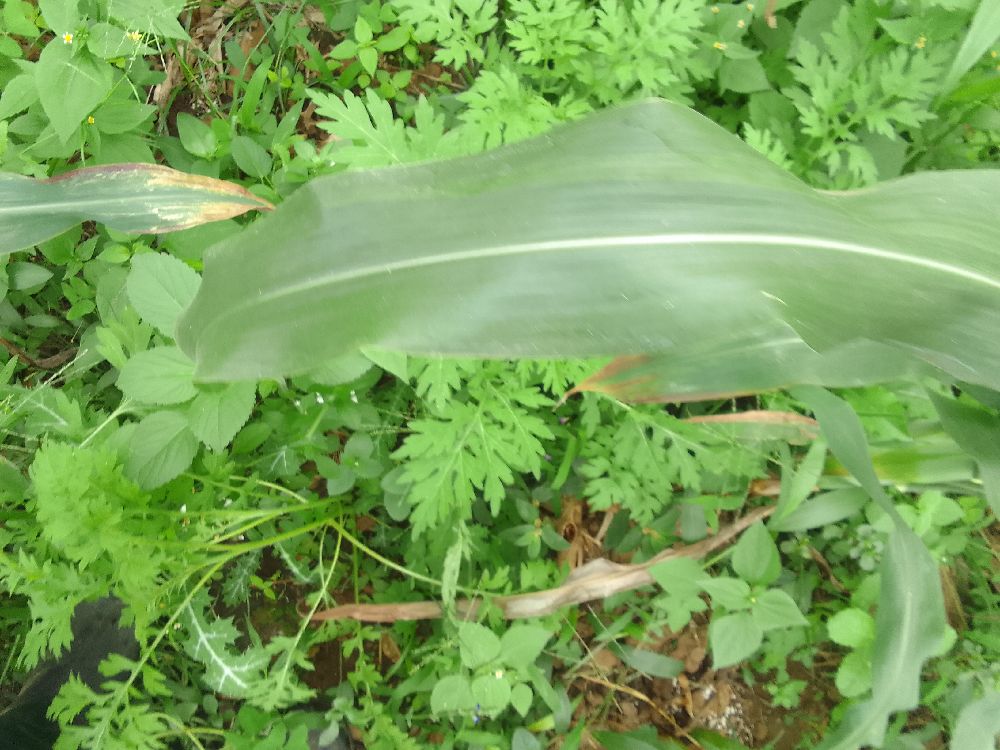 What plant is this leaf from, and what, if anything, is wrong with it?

maize, healthy
